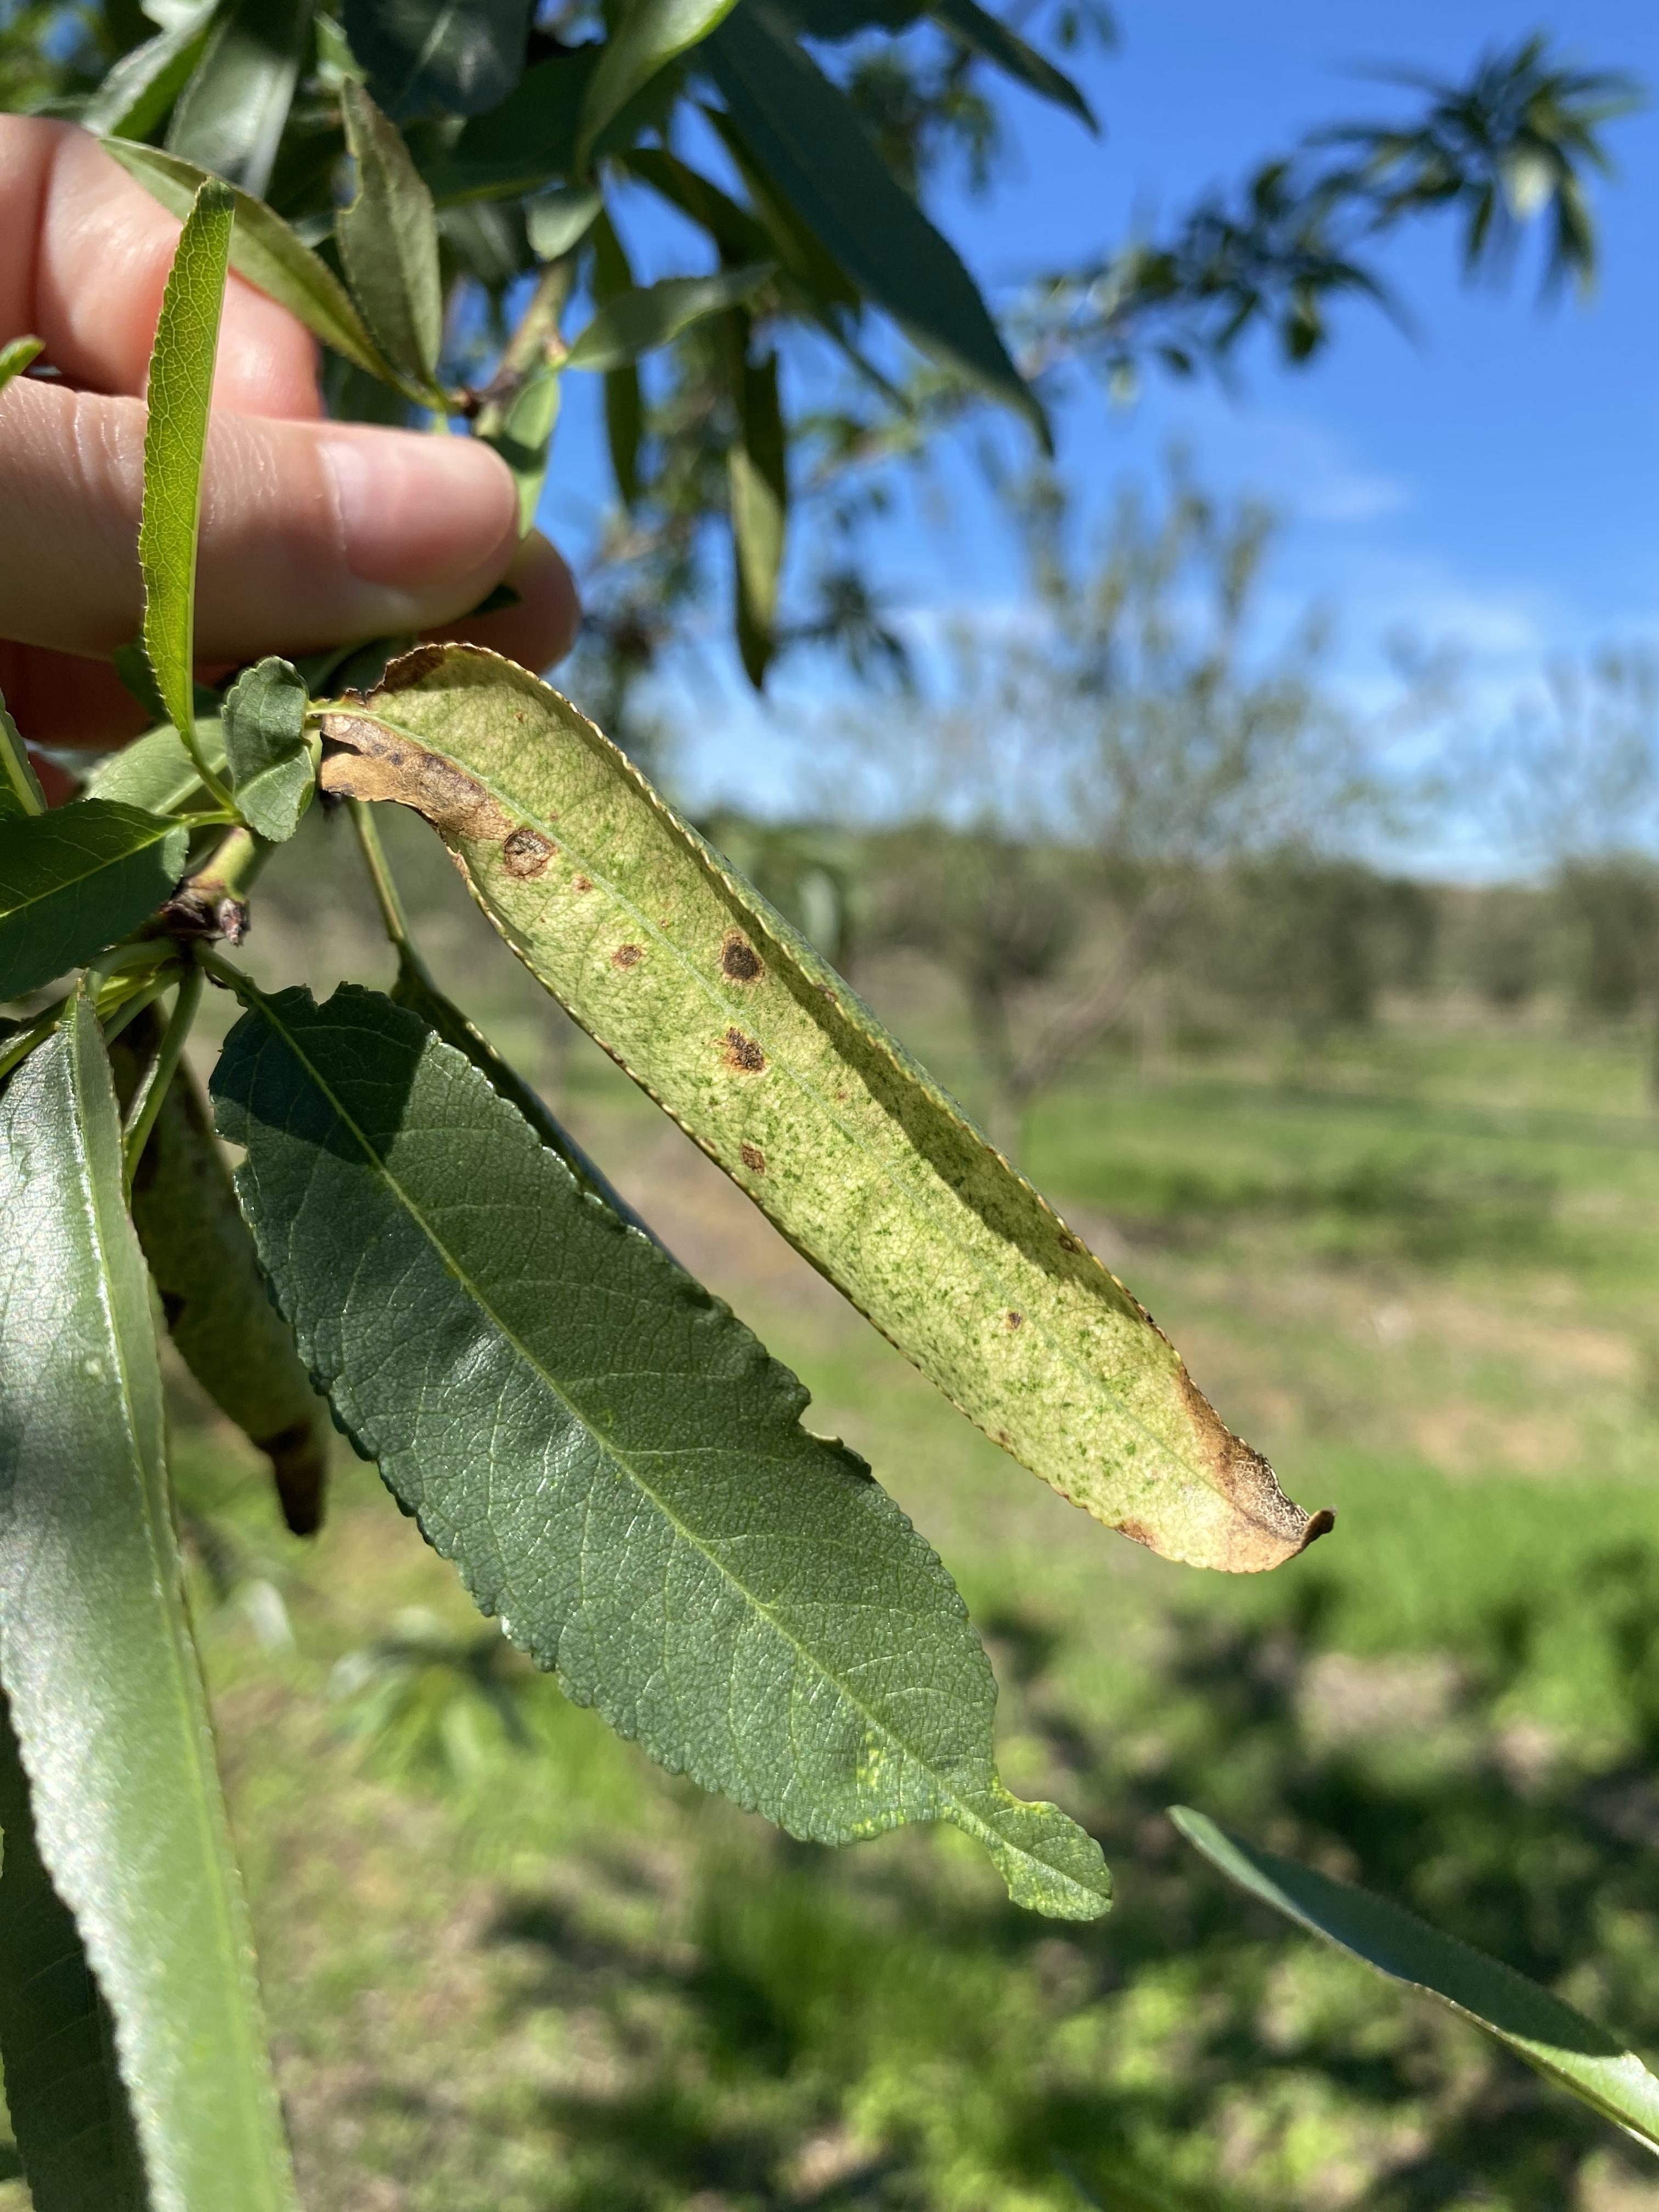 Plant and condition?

almond, shot hole disease
